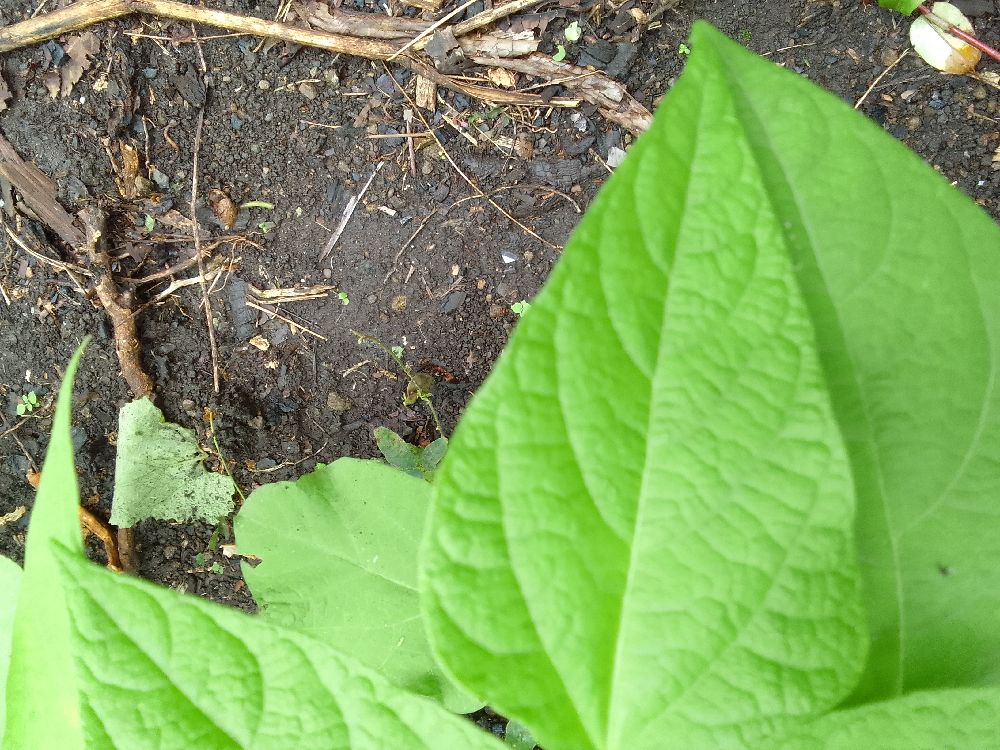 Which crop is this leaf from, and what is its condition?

common bean, healthy
